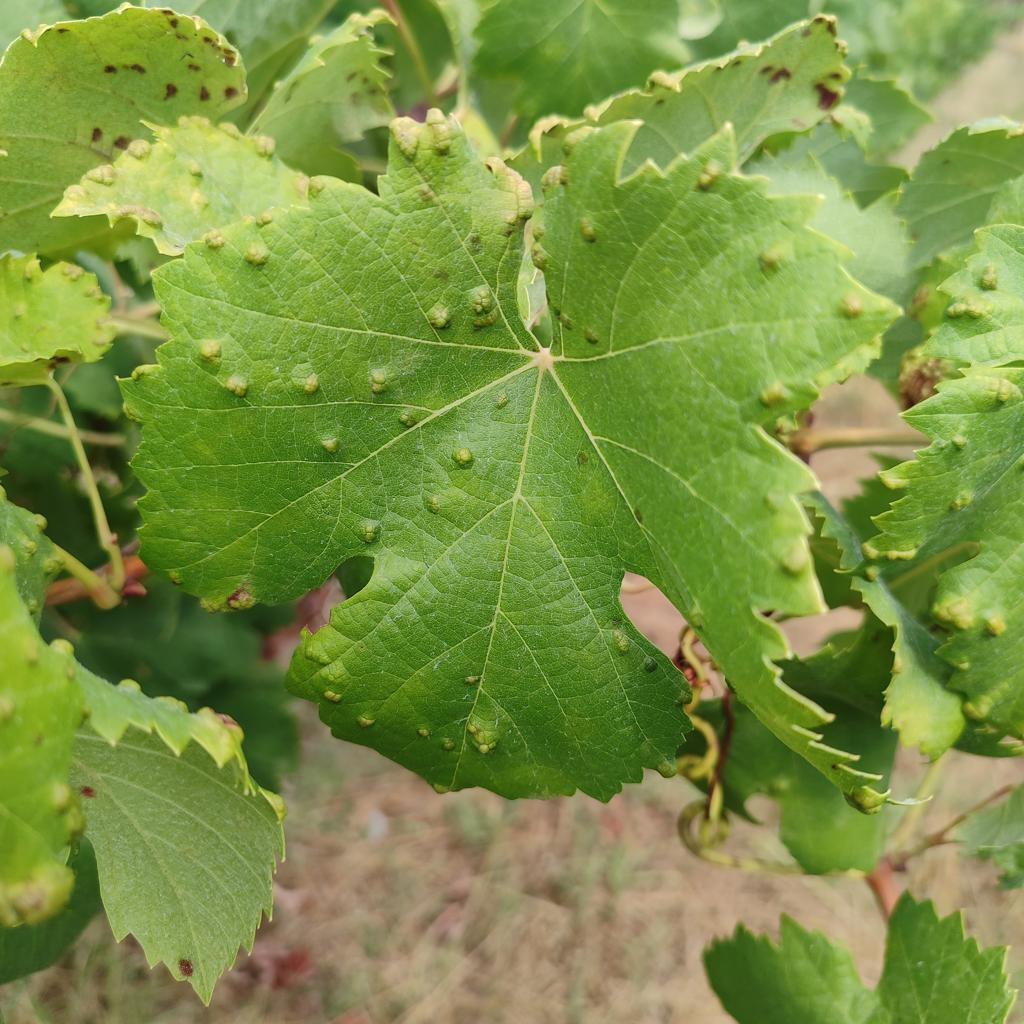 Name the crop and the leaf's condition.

grapevine, erineum mite
